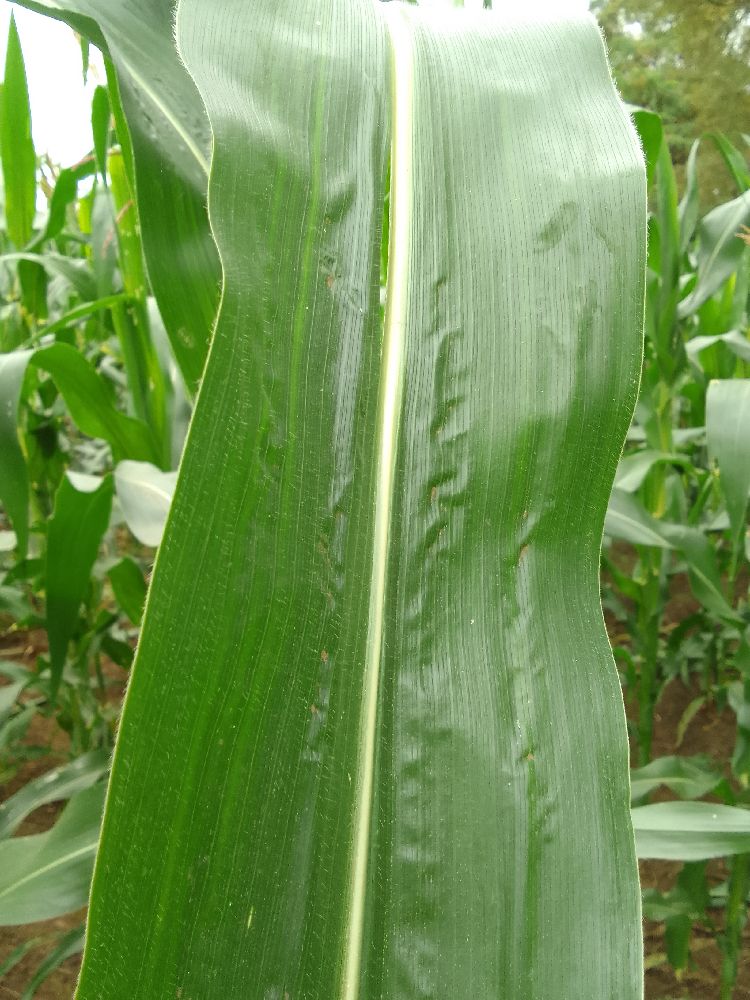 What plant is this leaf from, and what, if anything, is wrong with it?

maize, healthy
